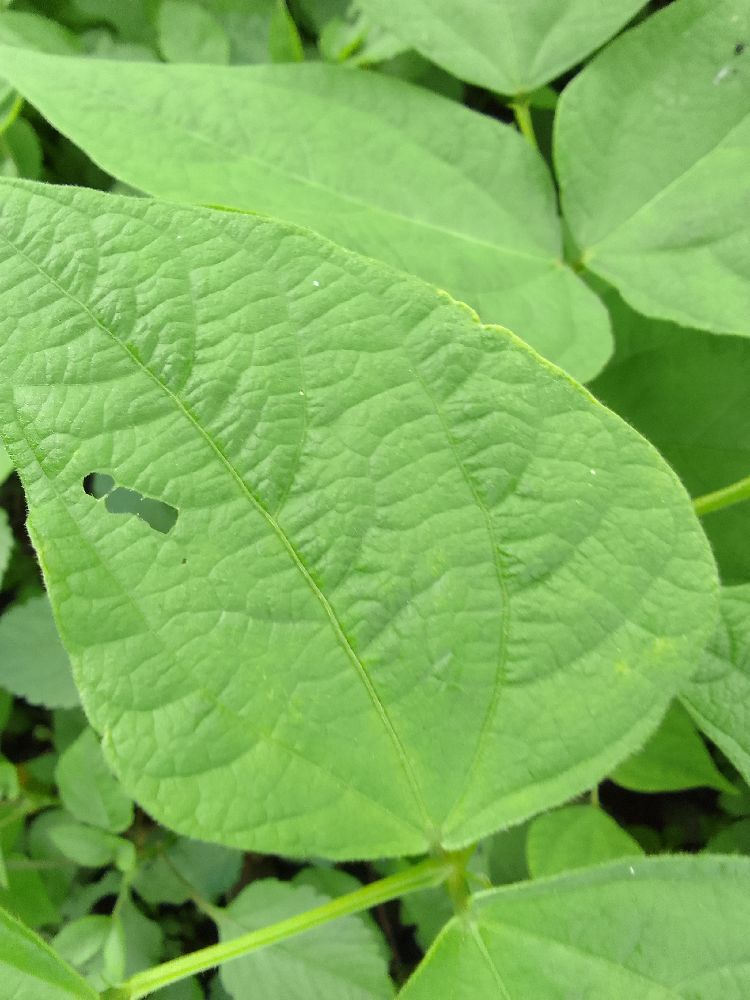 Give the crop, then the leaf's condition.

common bean, healthy
